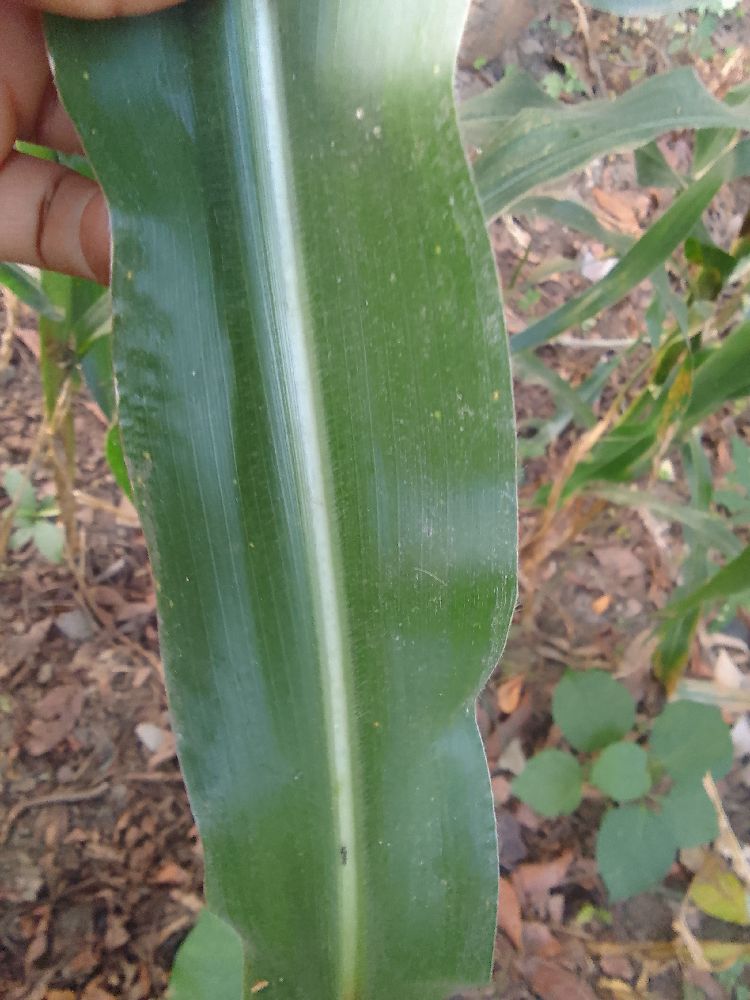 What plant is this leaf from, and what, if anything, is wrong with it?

maize, healthy
